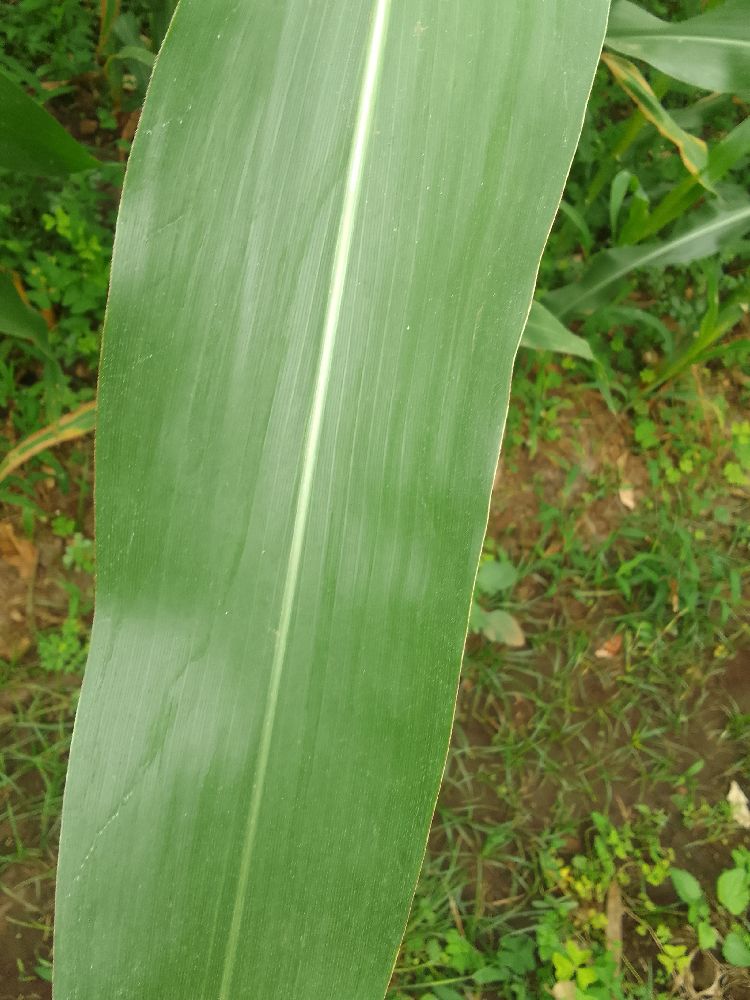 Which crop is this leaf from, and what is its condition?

maize, healthy
